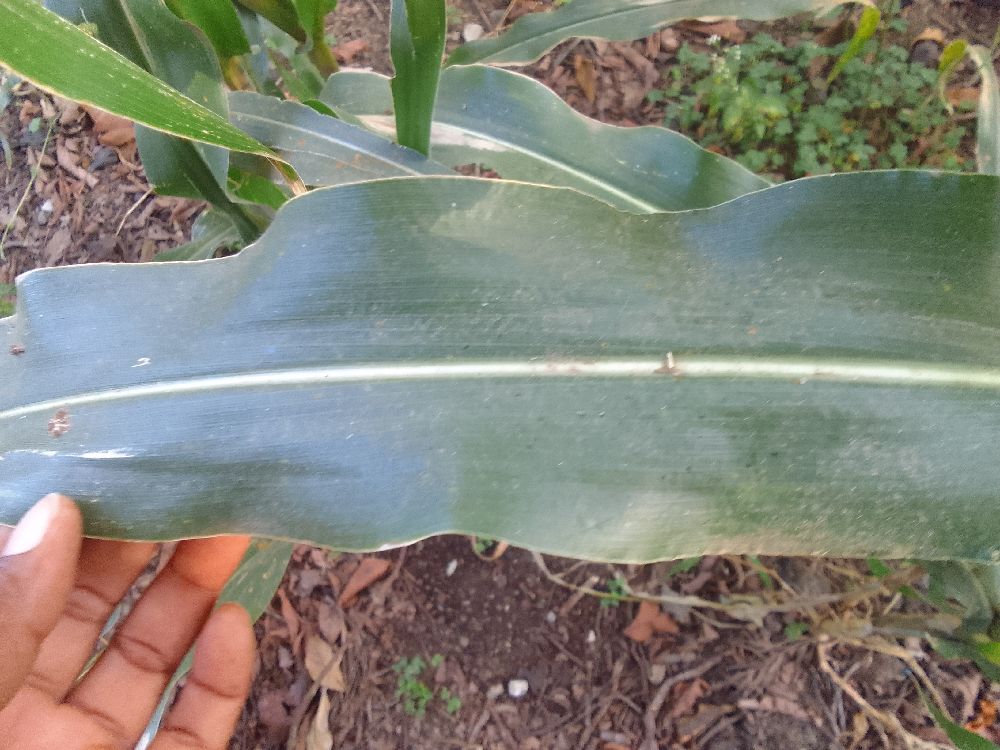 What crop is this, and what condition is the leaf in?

maize, healthy
